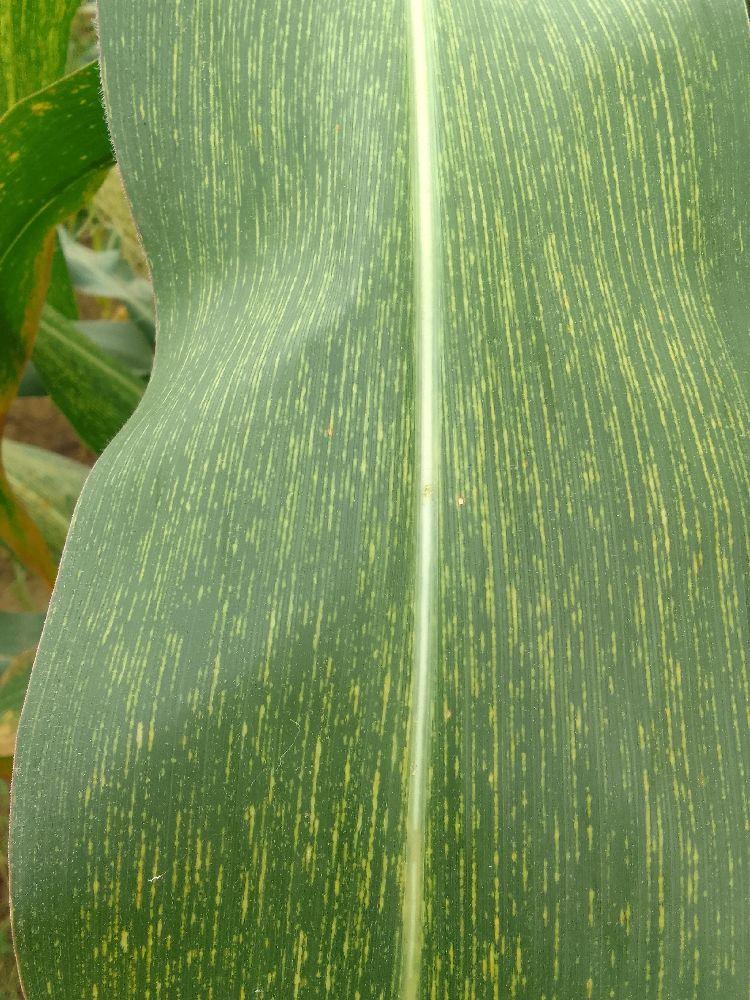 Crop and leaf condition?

maize, maize streak virus
